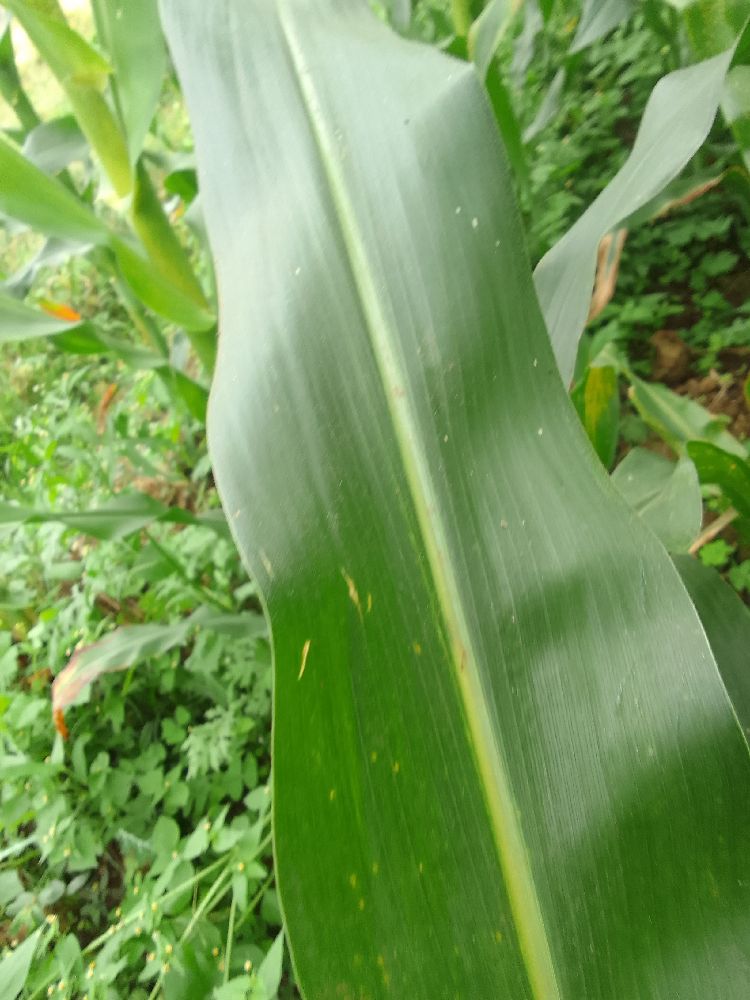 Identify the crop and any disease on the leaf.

maize, healthy
